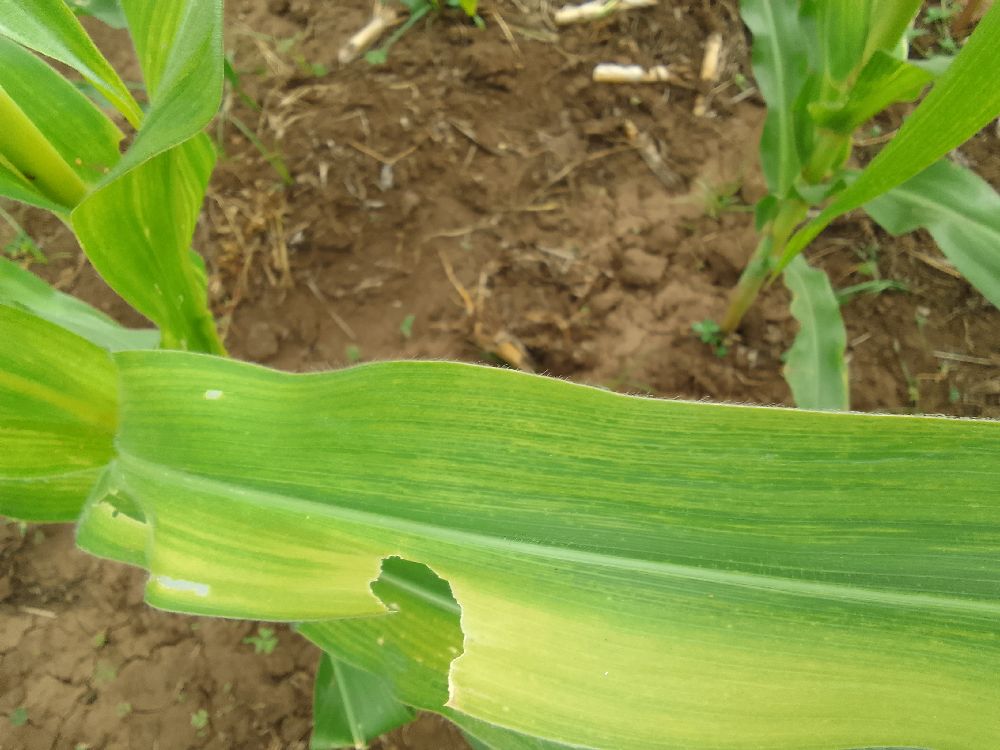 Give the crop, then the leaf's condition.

maize, maize lethal necrosis
